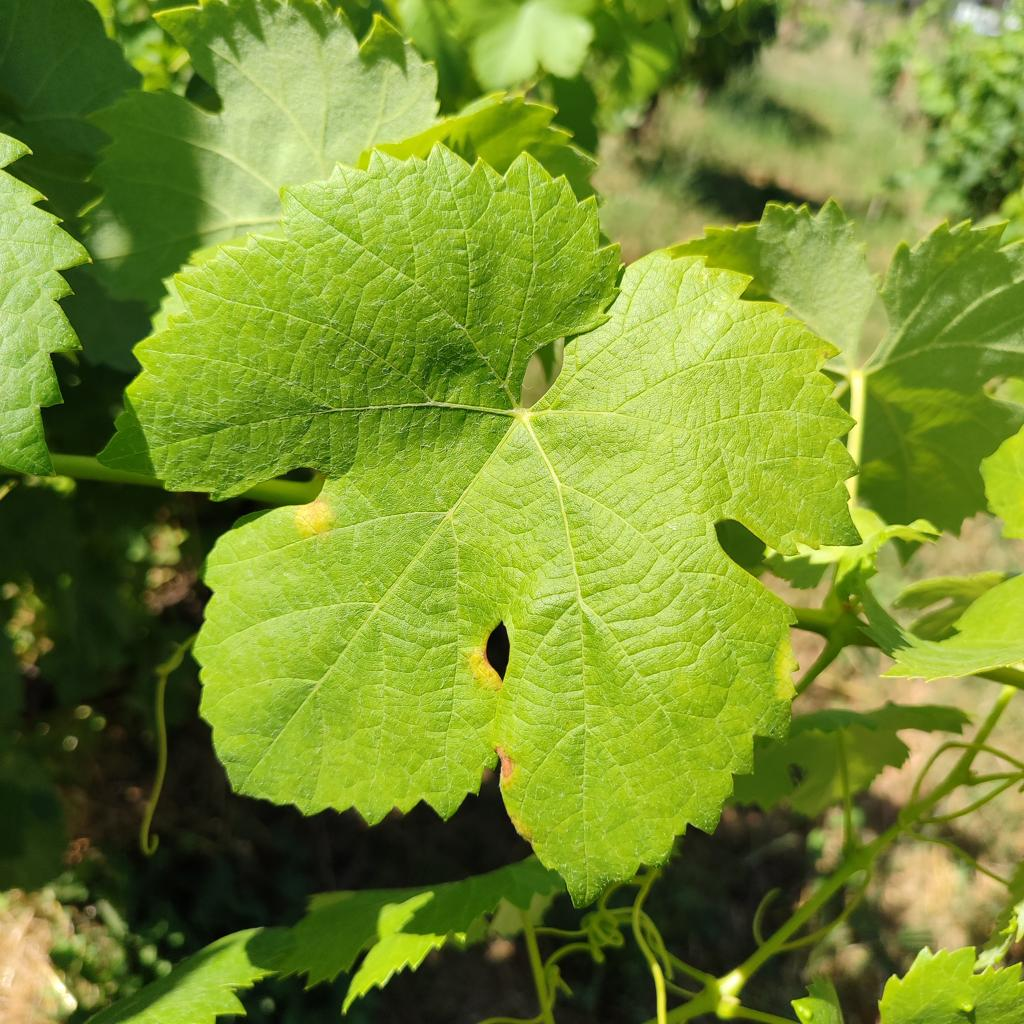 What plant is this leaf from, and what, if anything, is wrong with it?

grapevine, downy mildew
